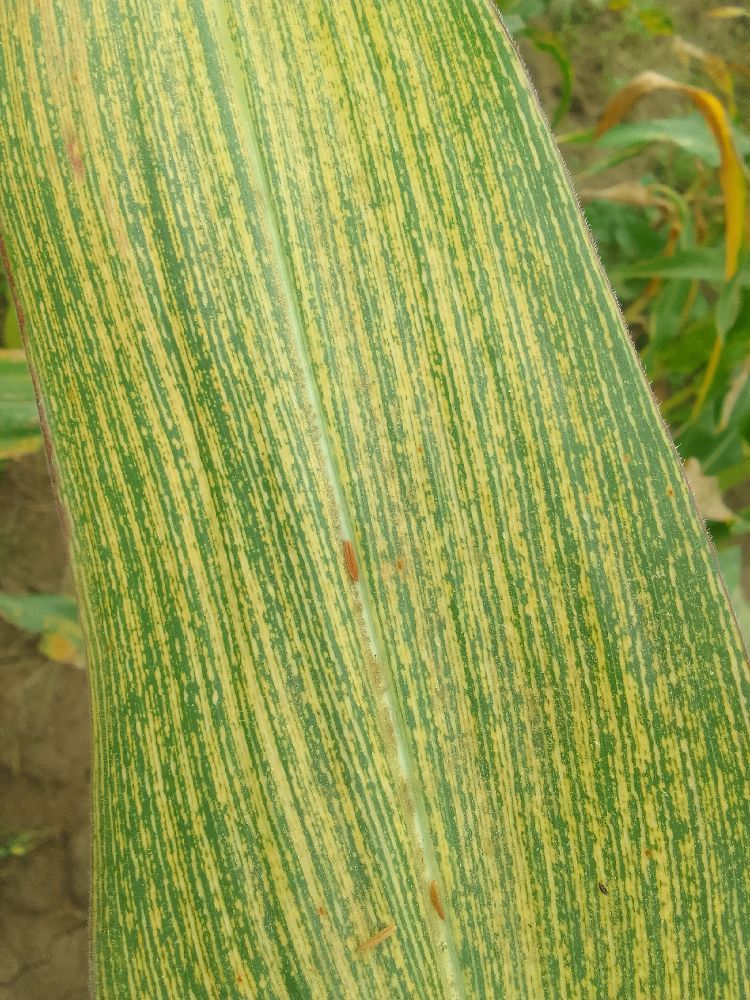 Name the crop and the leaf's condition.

maize, maize streak virus
